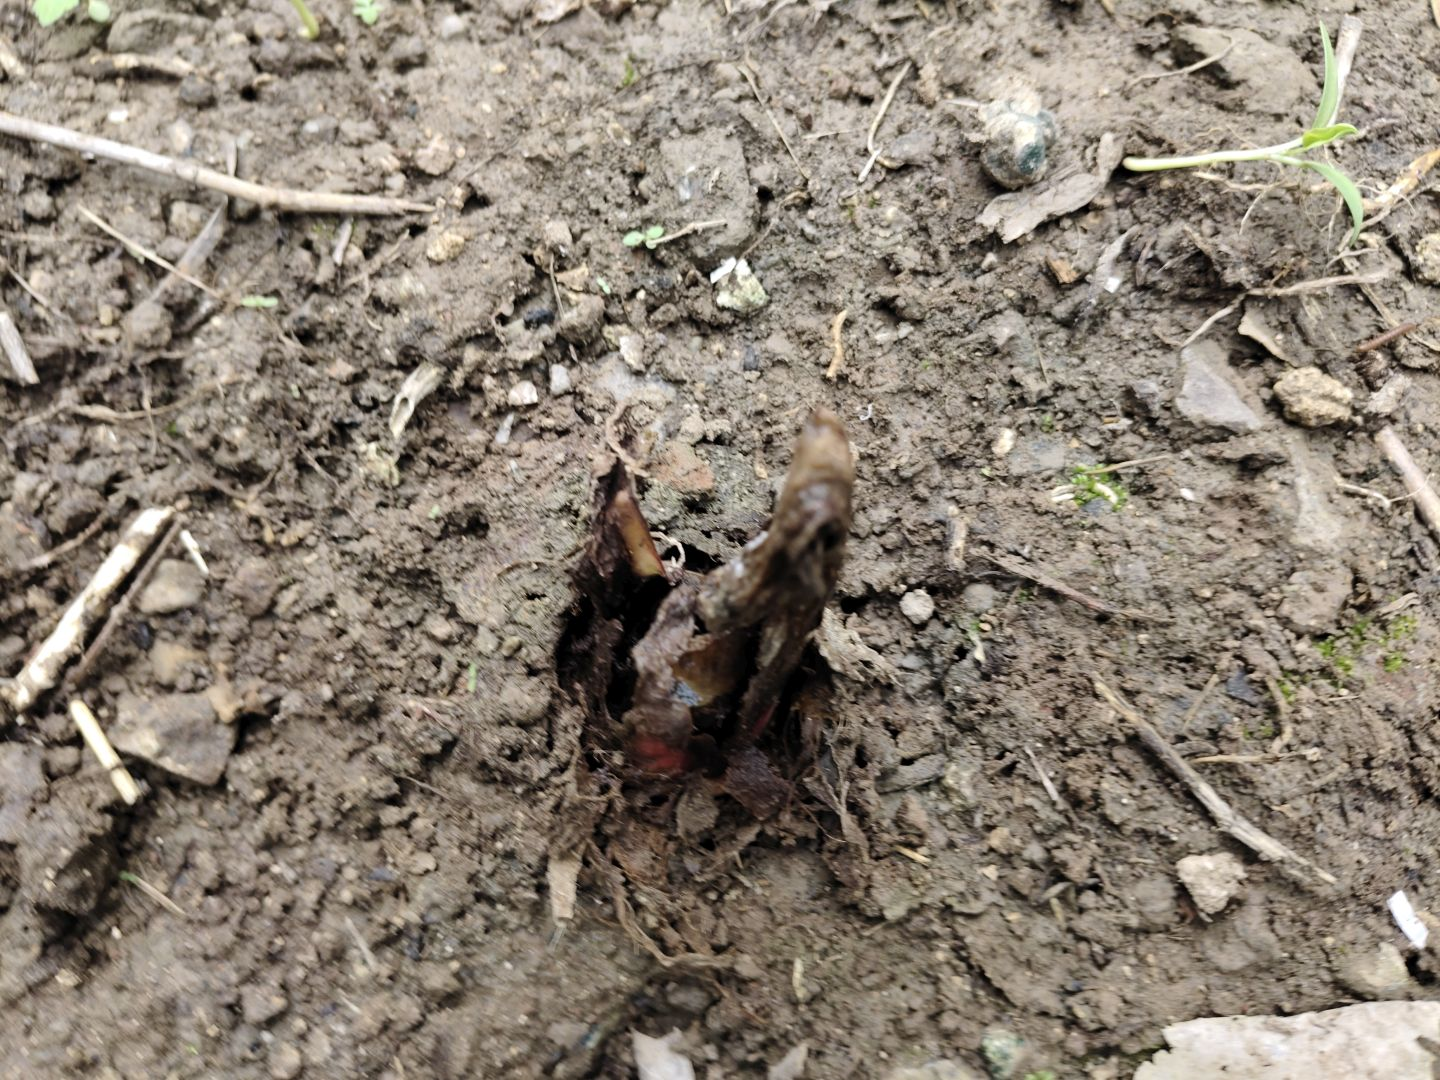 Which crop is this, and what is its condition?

taro, root rot
